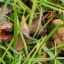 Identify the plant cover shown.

grass
